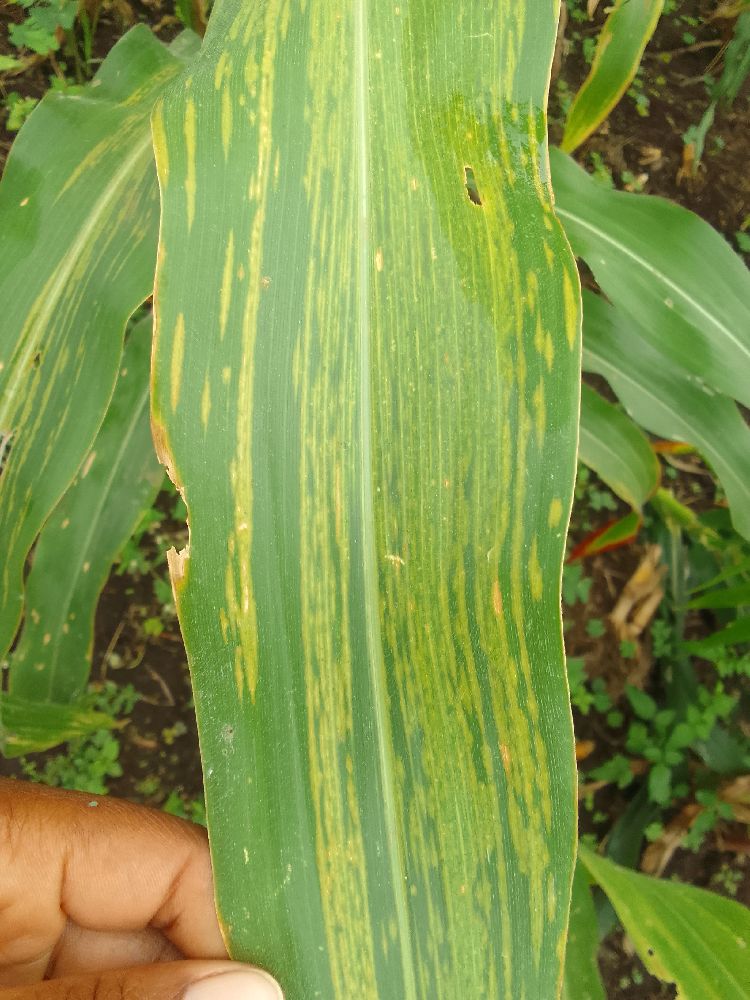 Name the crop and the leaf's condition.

maize, maize lethal necrosis
